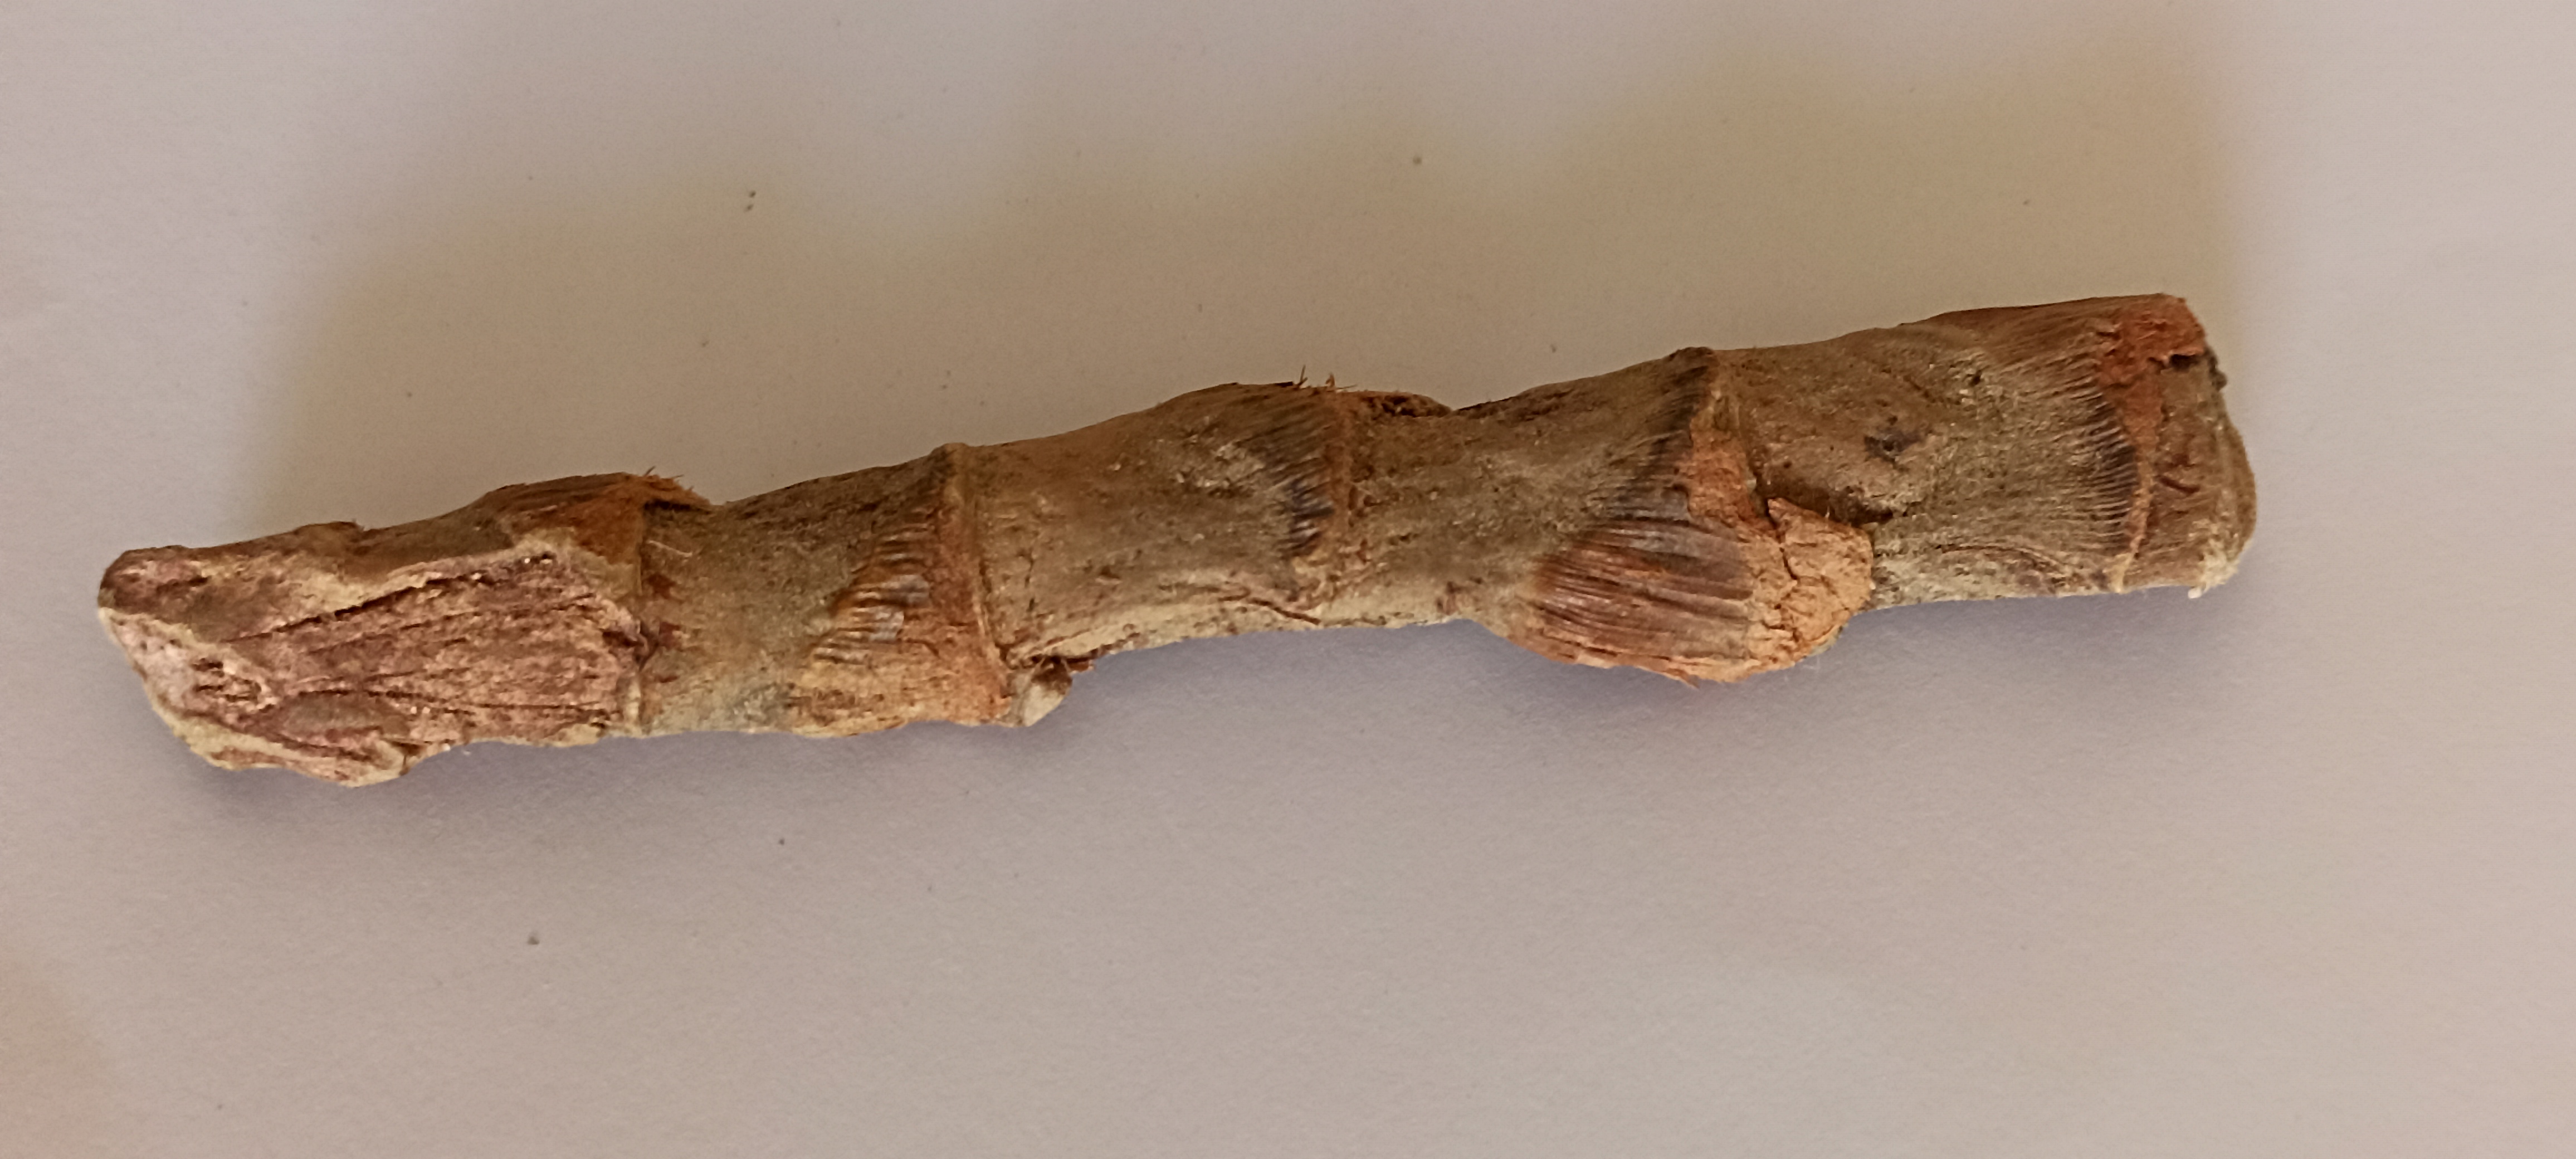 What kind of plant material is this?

vekhand
